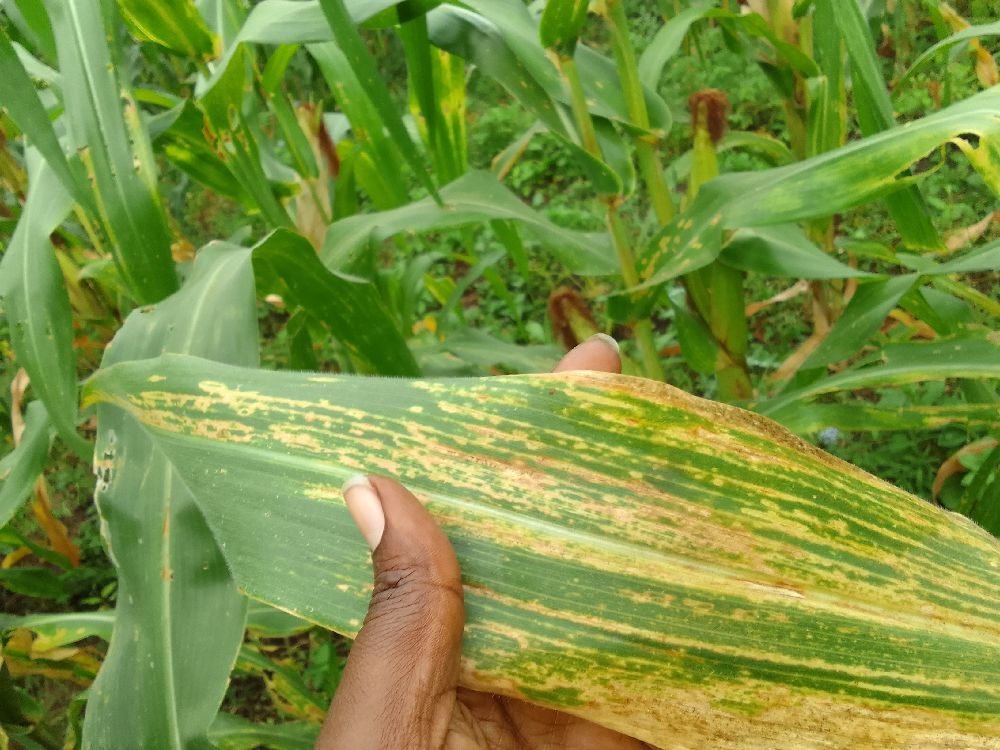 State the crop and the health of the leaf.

maize, maize lethal necrosis
